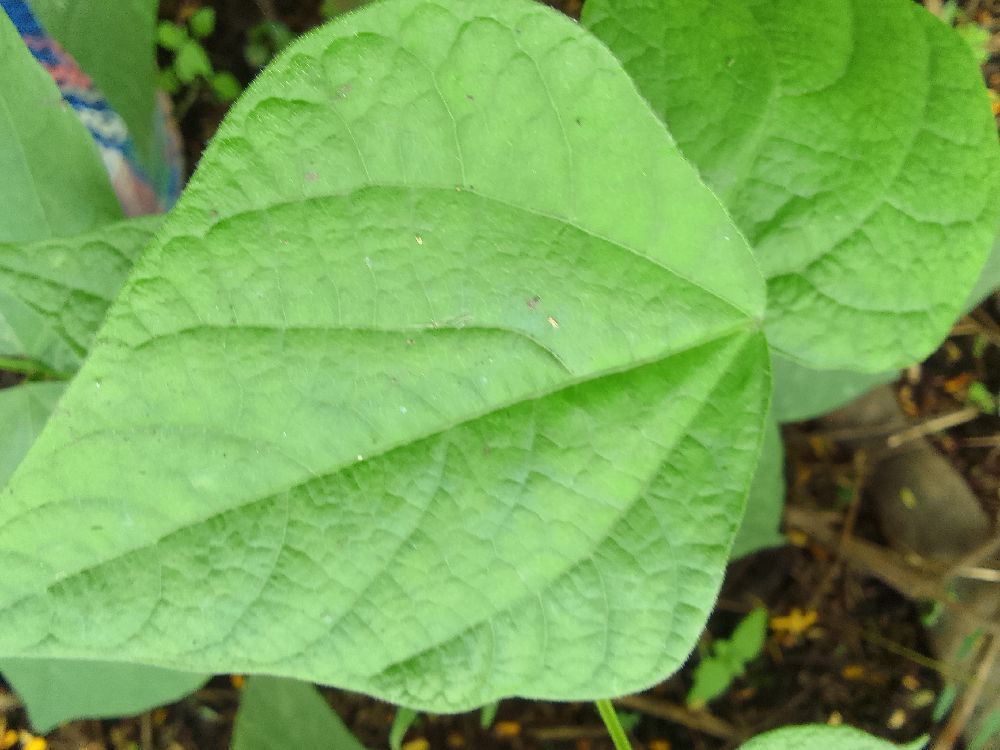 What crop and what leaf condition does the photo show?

common bean, healthy
